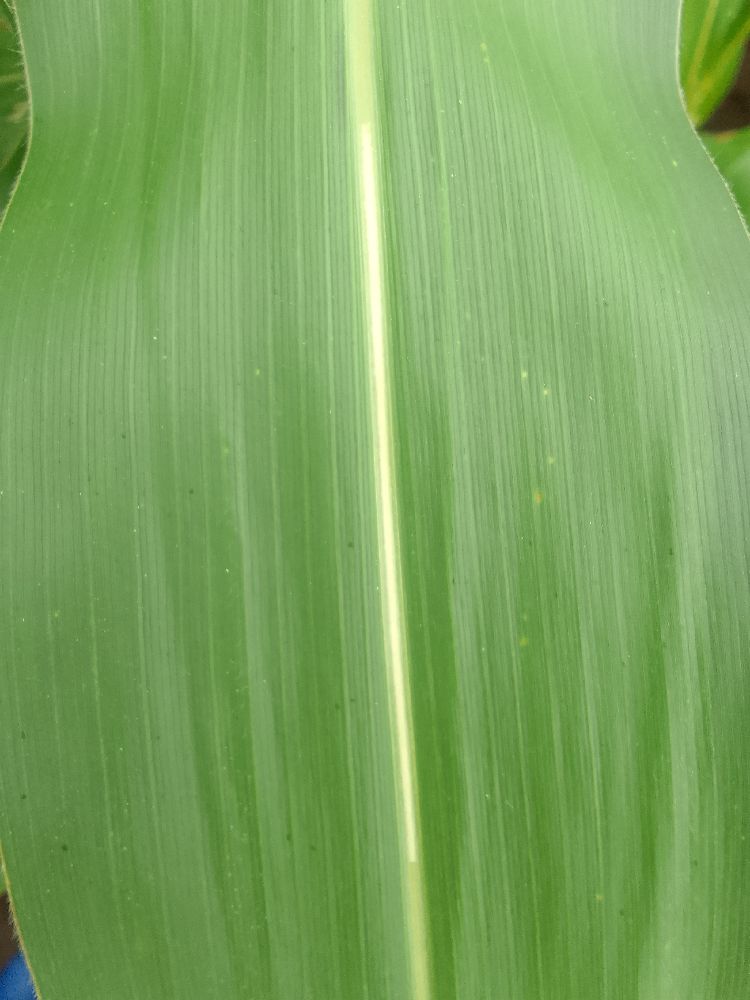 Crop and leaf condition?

maize, healthy
